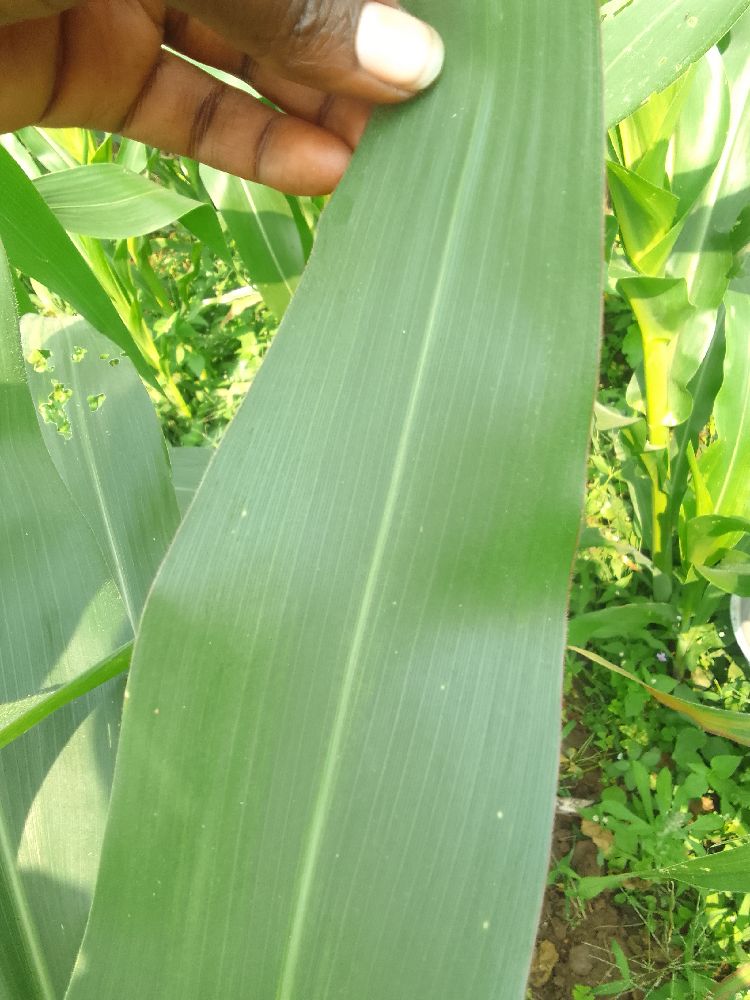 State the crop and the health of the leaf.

maize, healthy
